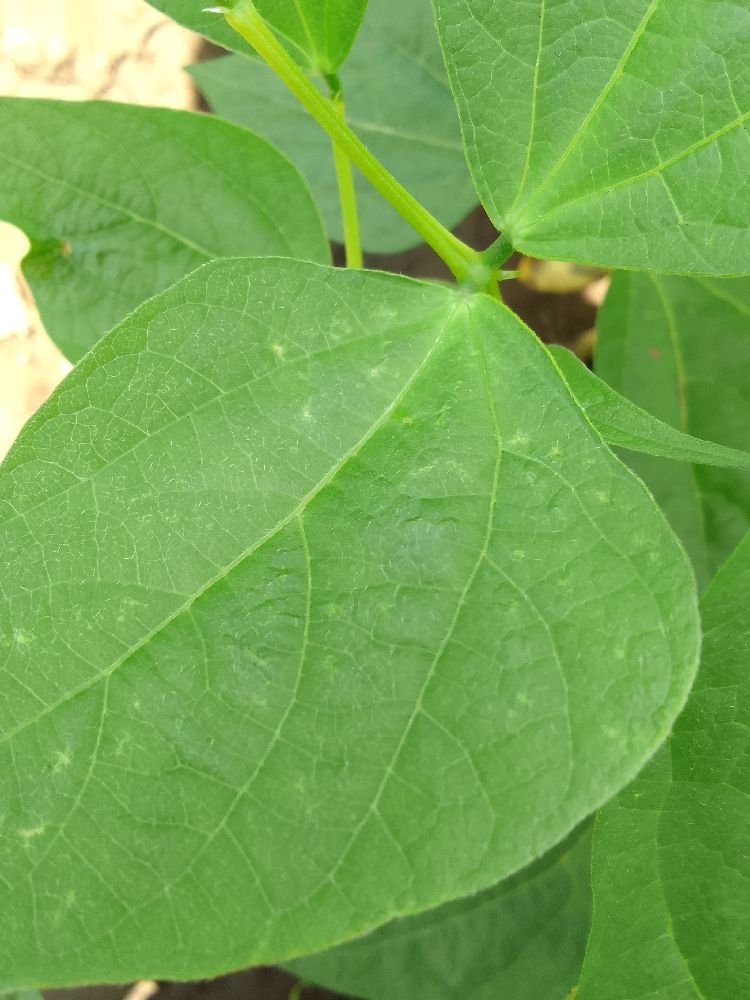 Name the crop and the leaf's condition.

common bean, healthy
